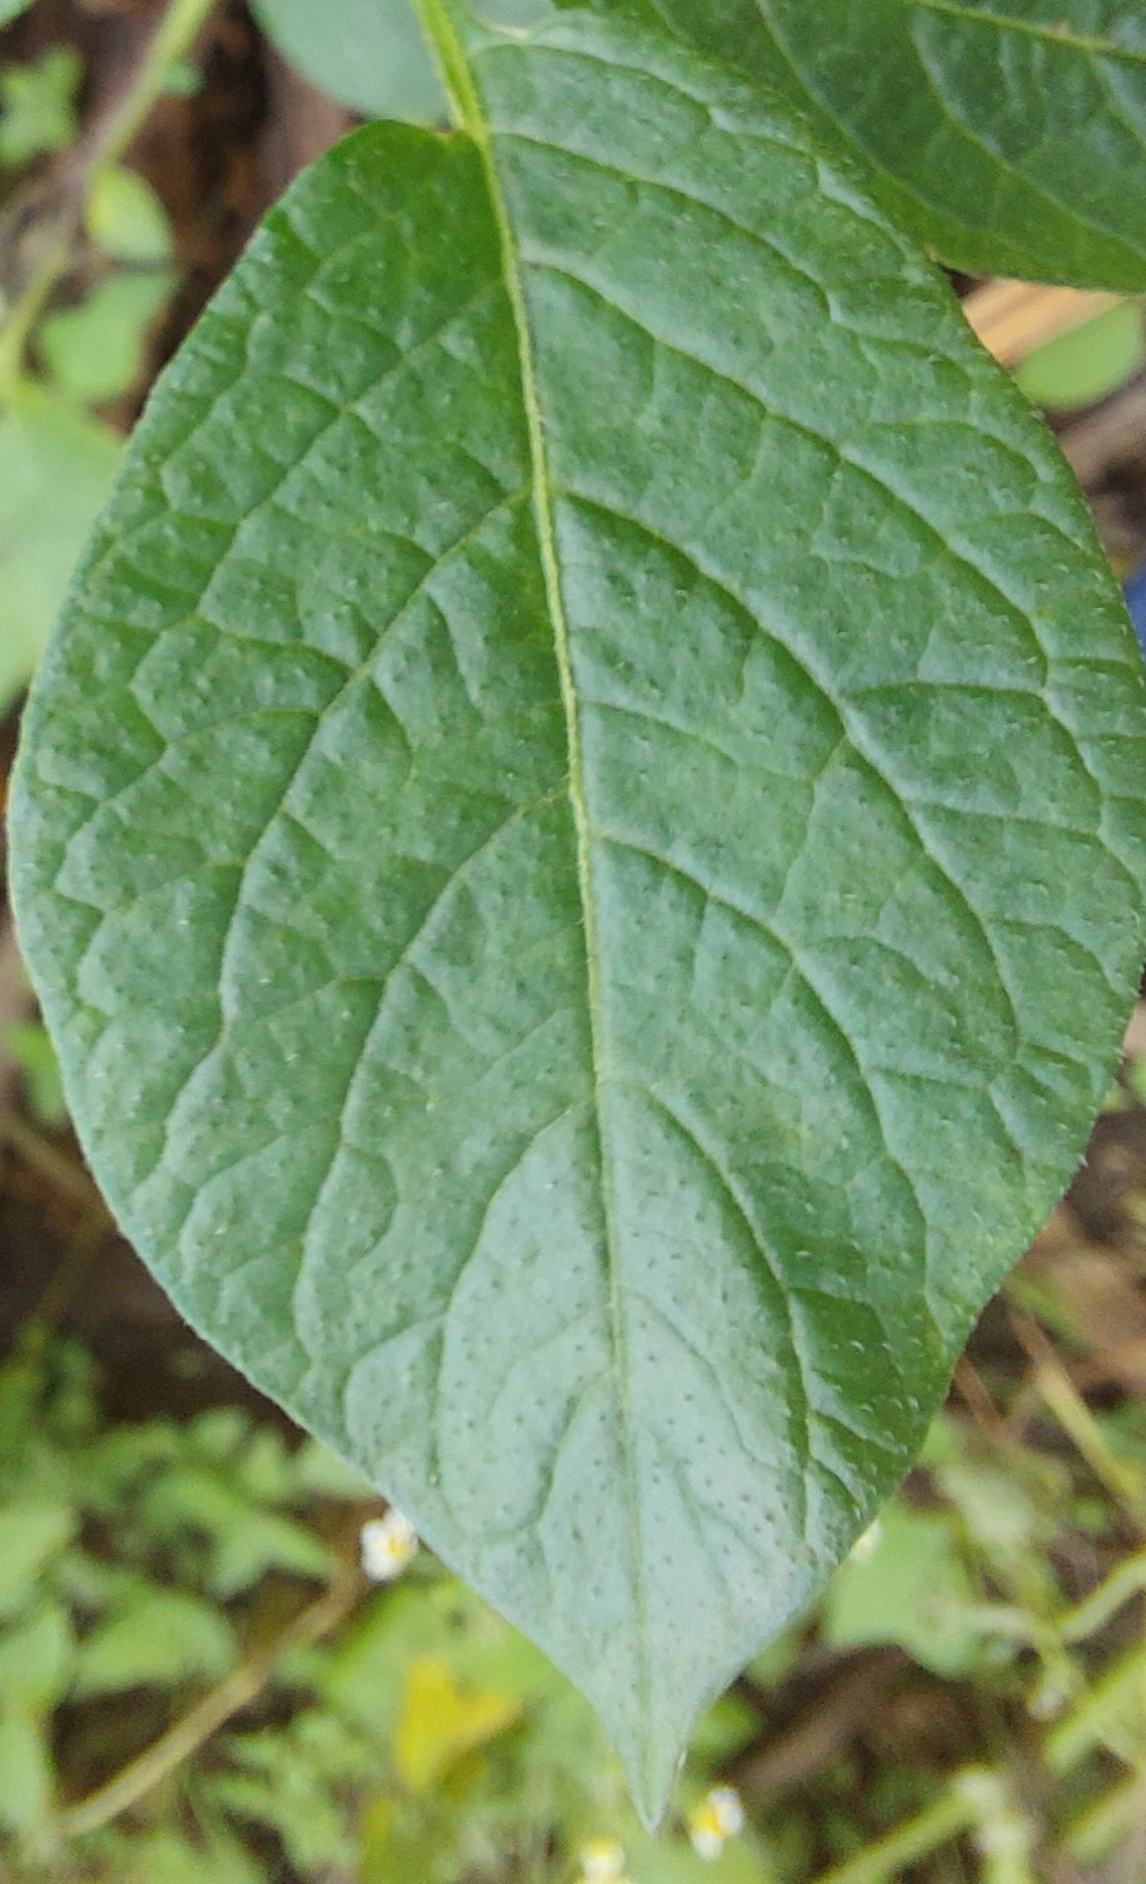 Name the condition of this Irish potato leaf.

healthy
